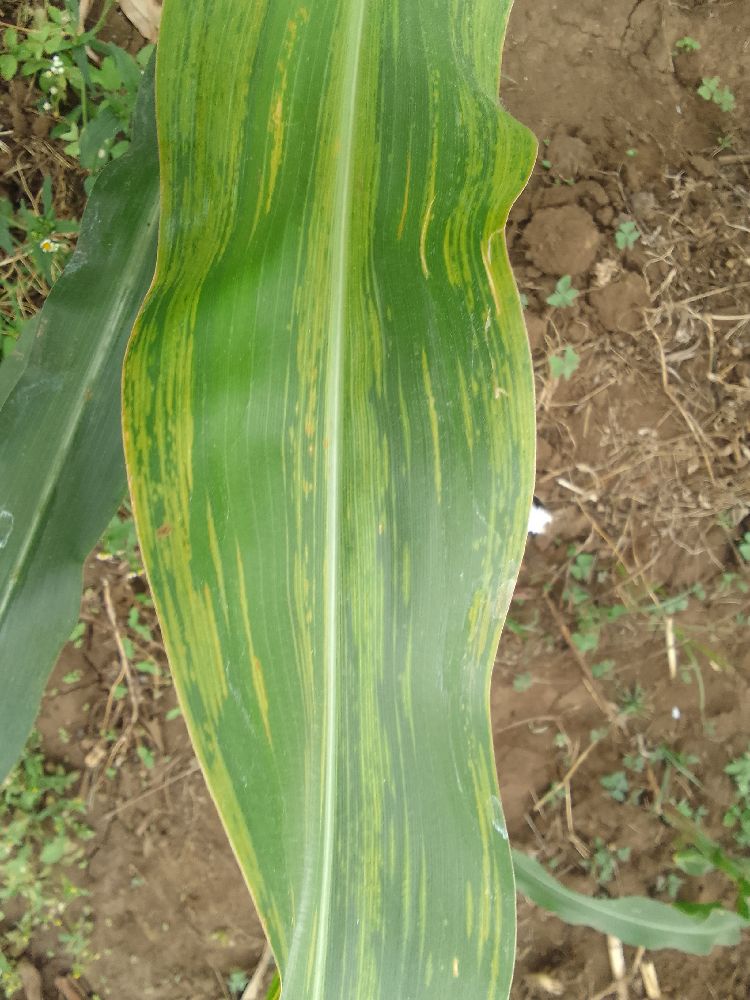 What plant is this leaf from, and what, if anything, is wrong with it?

maize, maize lethal necrosis
